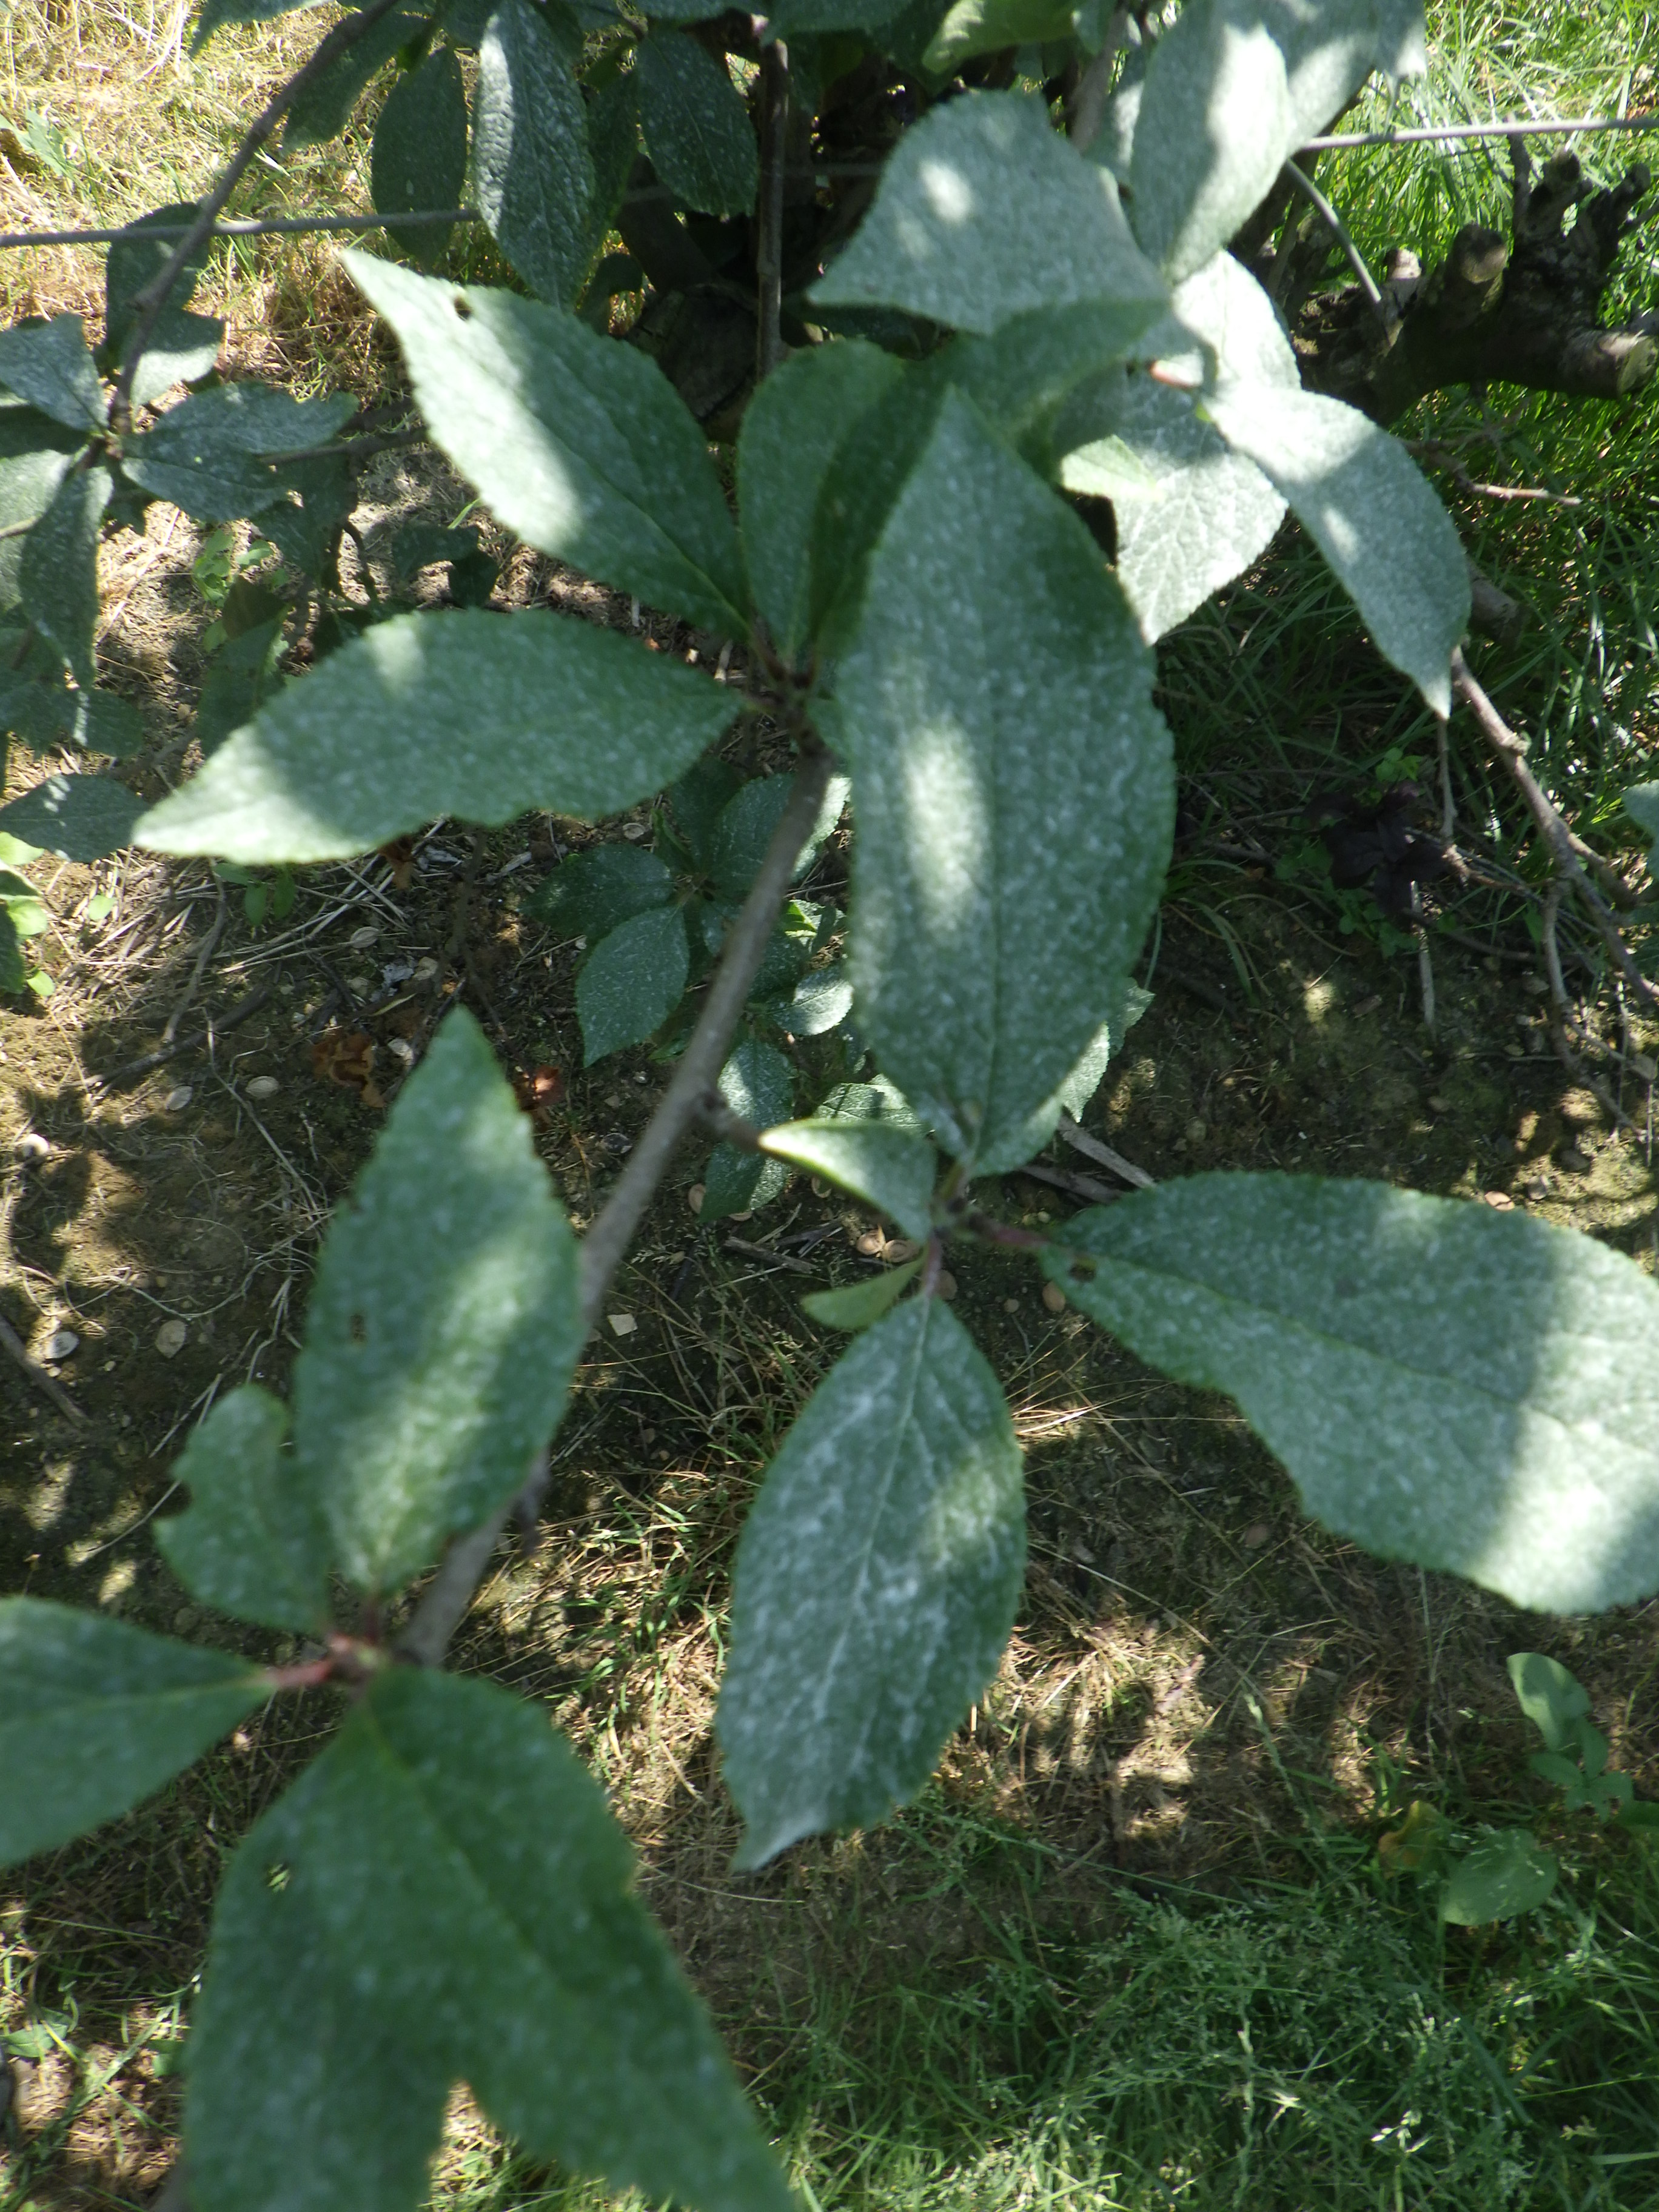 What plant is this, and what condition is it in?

plum, shot hole disease
